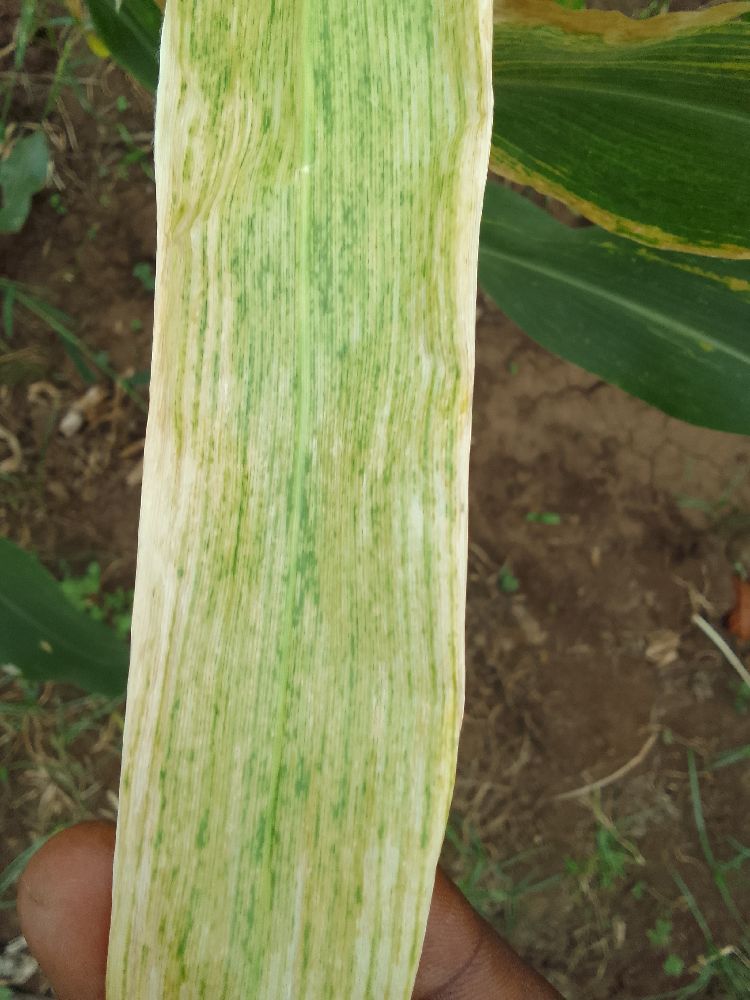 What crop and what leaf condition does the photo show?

maize, maize lethal necrosis
